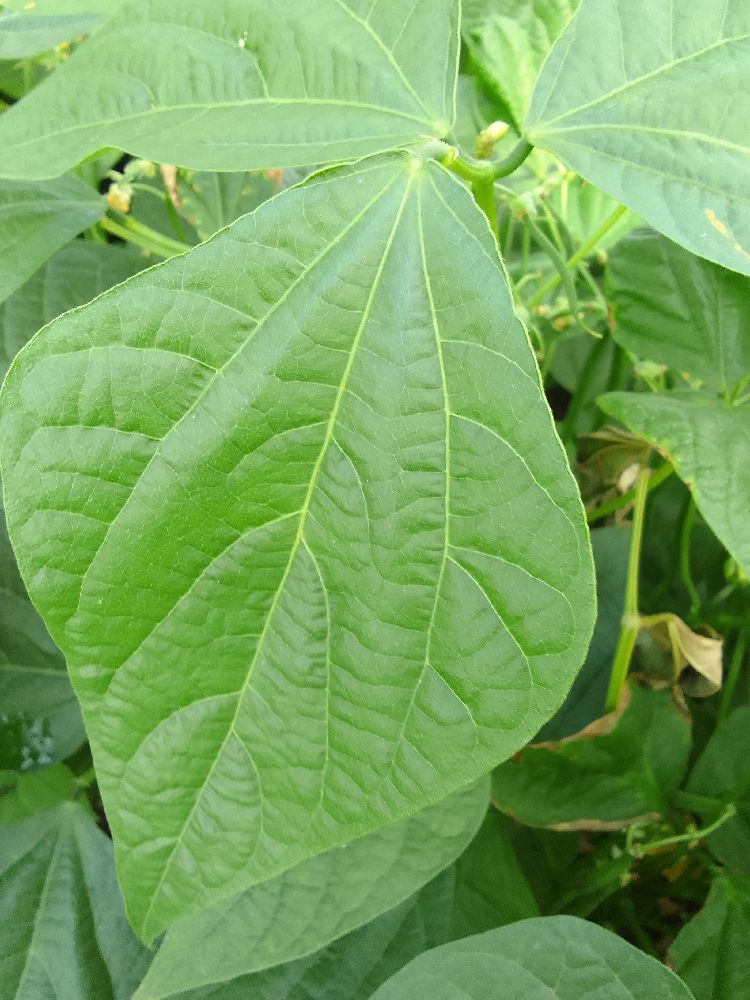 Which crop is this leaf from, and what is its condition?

common bean, healthy
